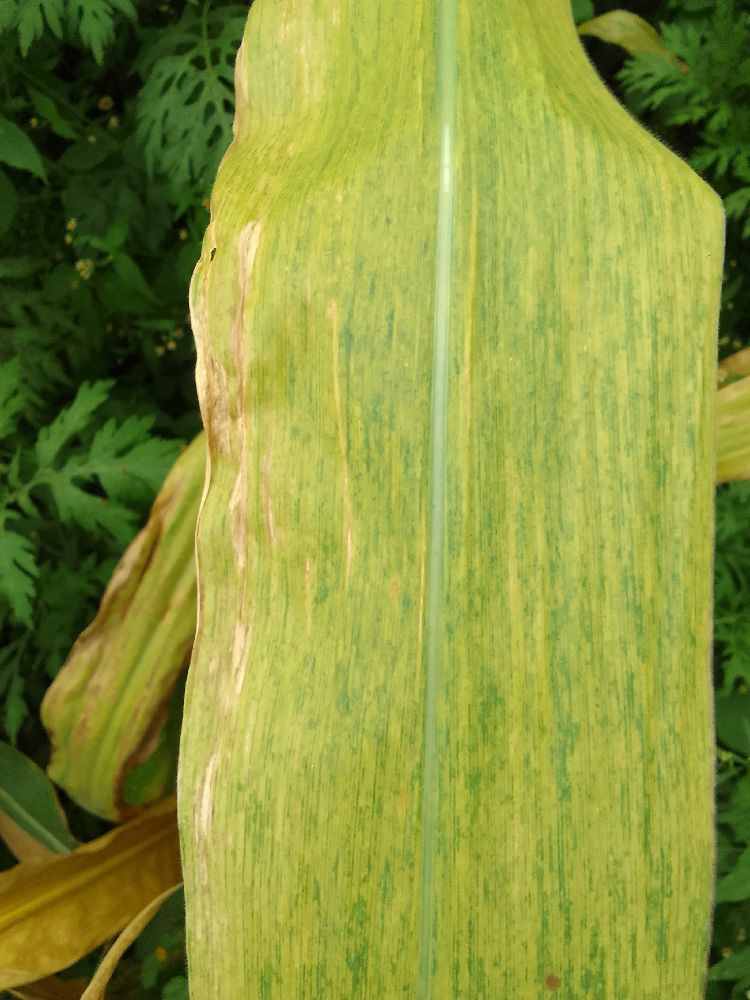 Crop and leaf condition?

maize, maize lethal necrosis
